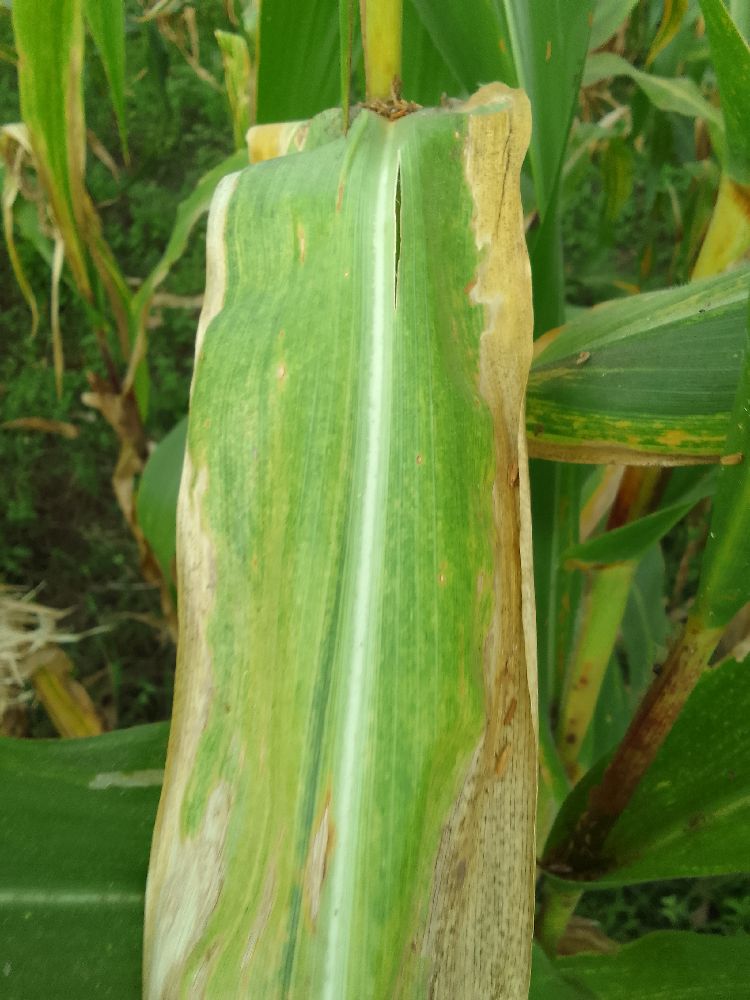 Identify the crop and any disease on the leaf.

maize, maize lethal necrosis
